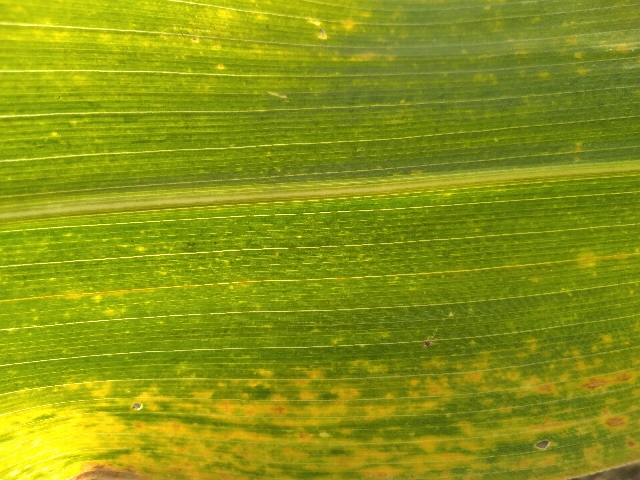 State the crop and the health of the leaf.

maize, maize lethal necrosis
